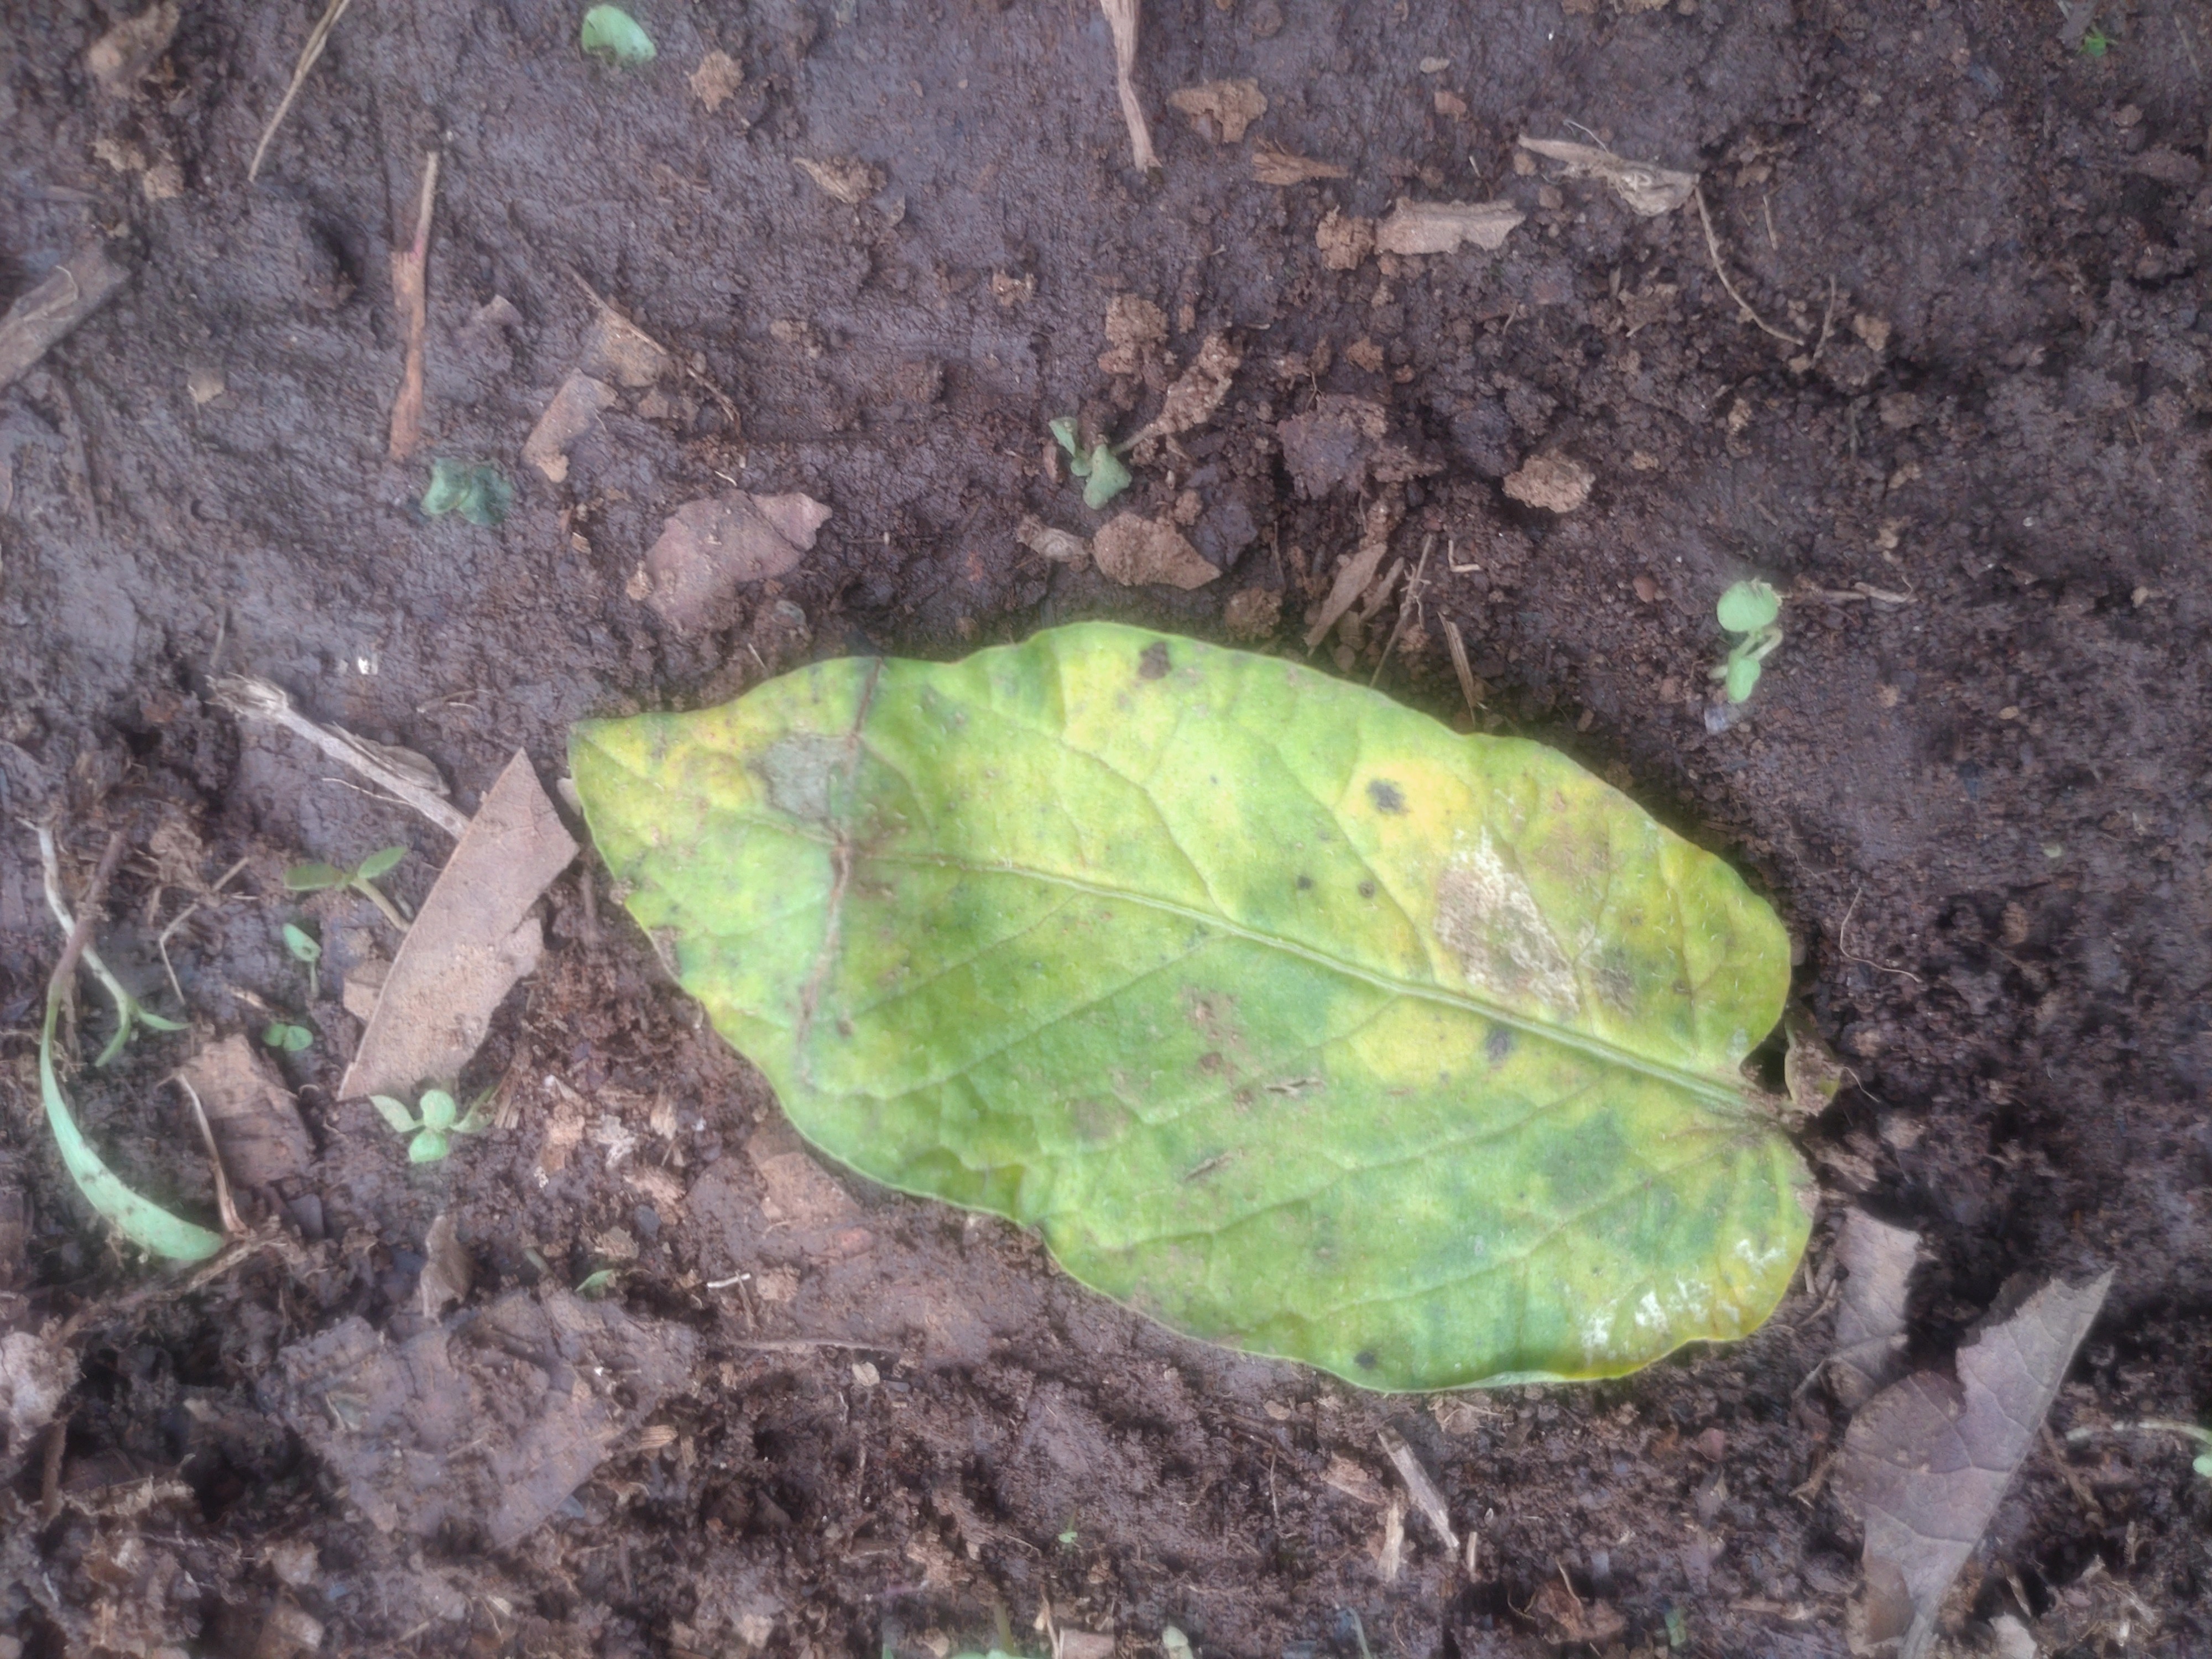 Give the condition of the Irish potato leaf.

late blight
